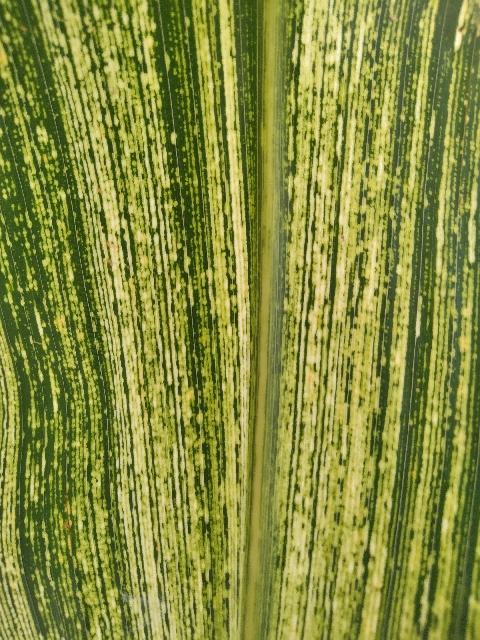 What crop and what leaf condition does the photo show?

maize, maize streak virus
